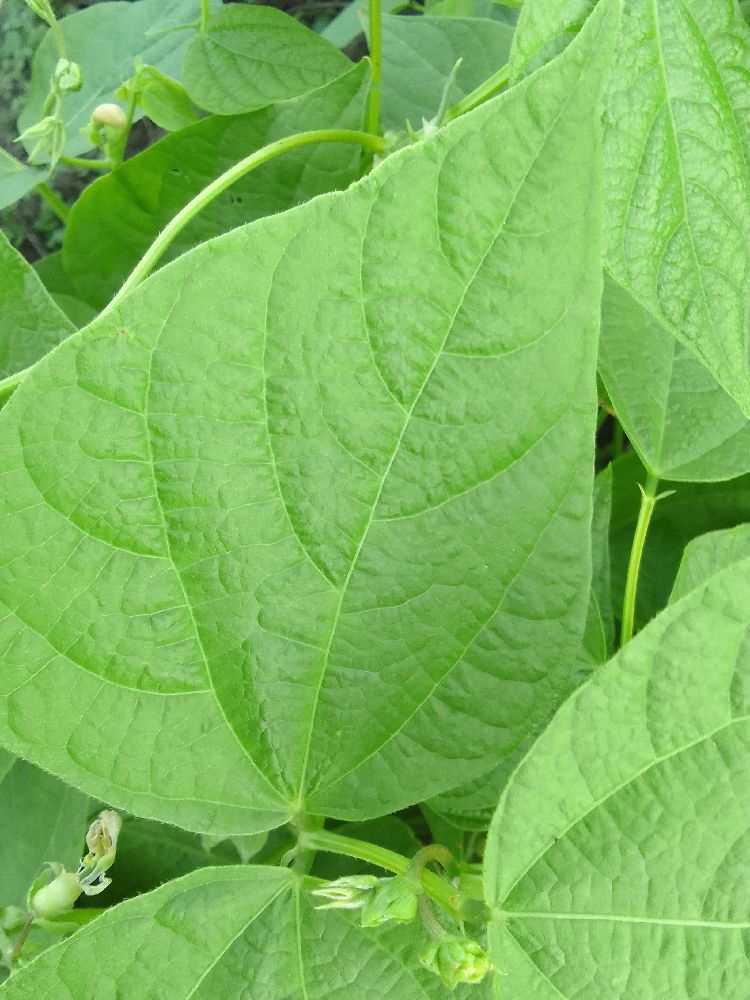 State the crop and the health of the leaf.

common bean, healthy
